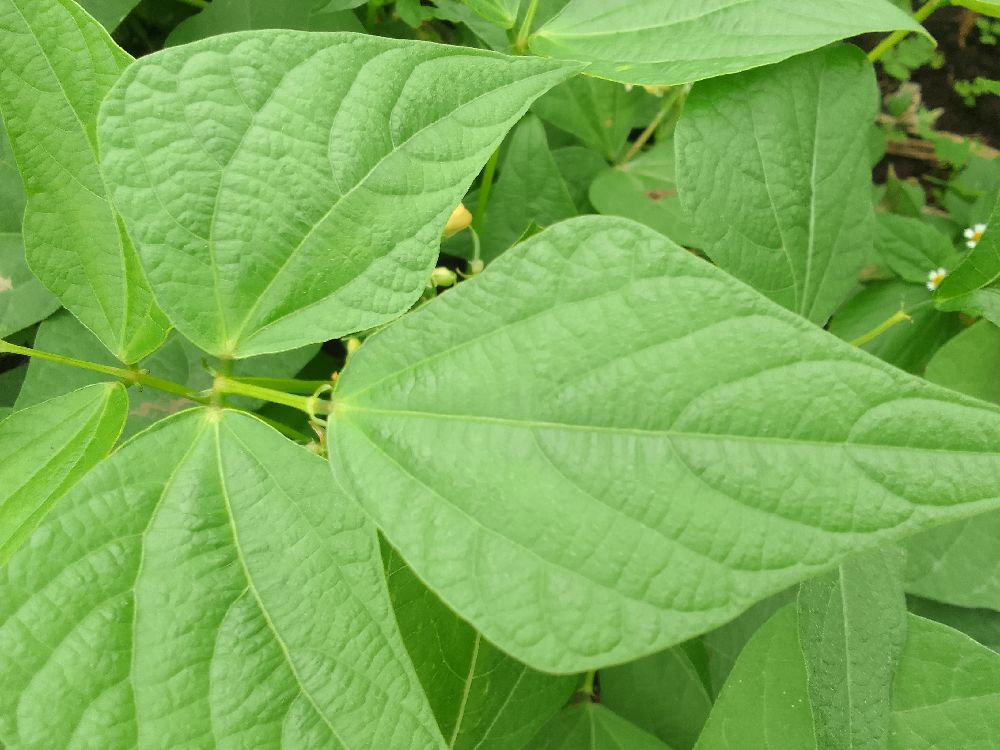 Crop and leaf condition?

common bean, healthy
